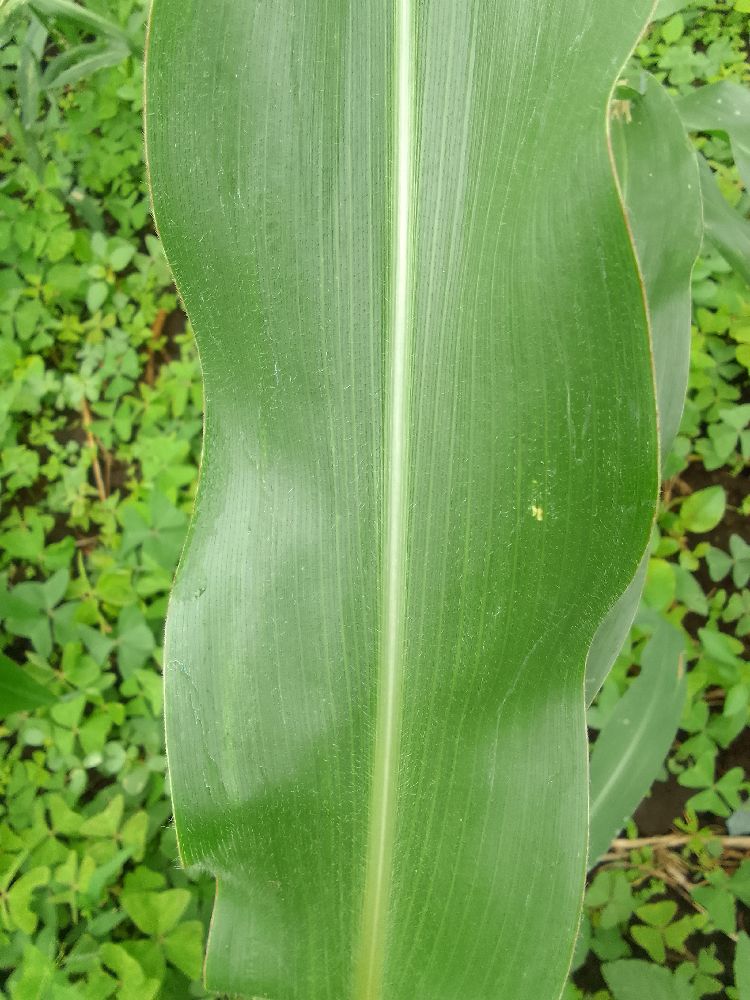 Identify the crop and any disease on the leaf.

maize, healthy
